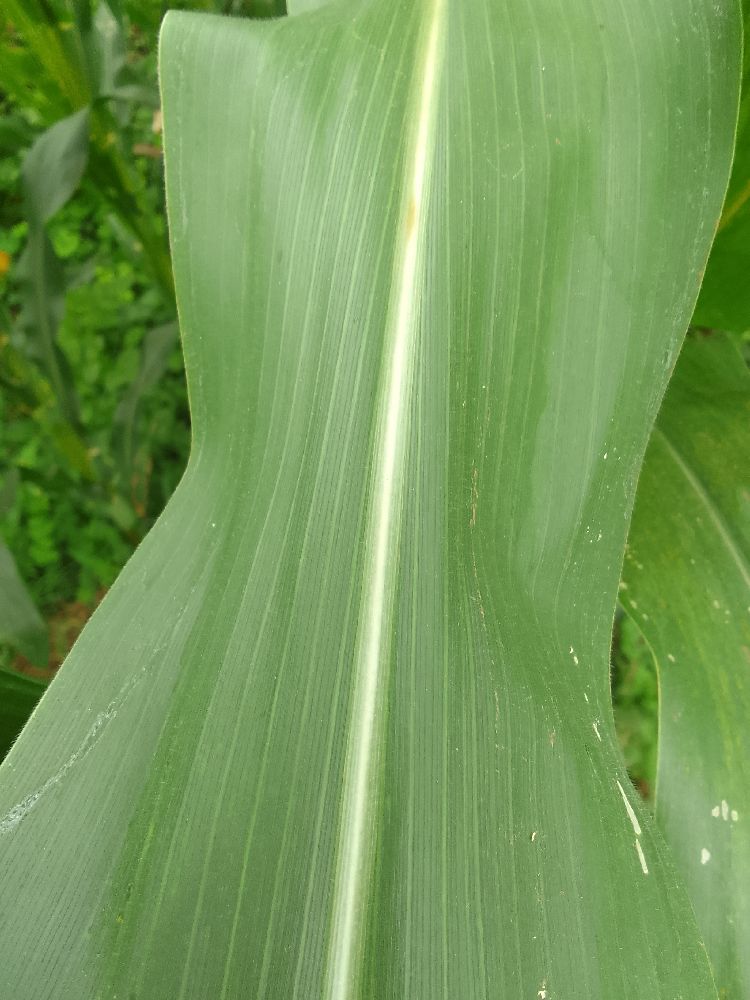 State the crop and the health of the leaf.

maize, healthy
